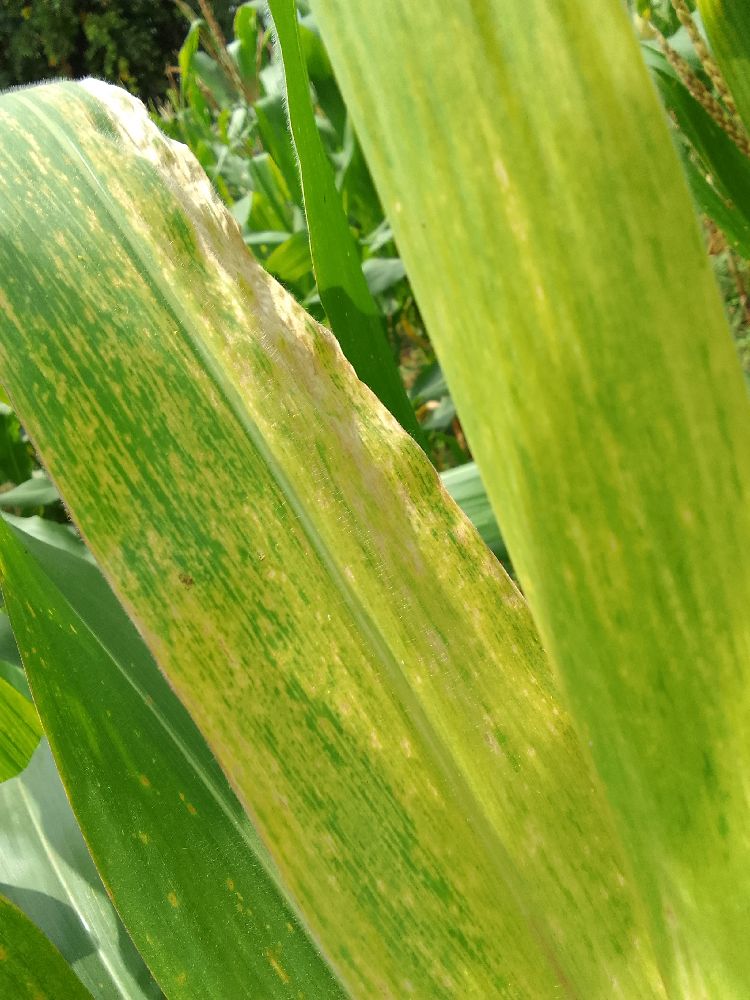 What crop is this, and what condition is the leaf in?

maize, maize lethal necrosis
